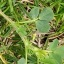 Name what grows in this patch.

unstructured weed
